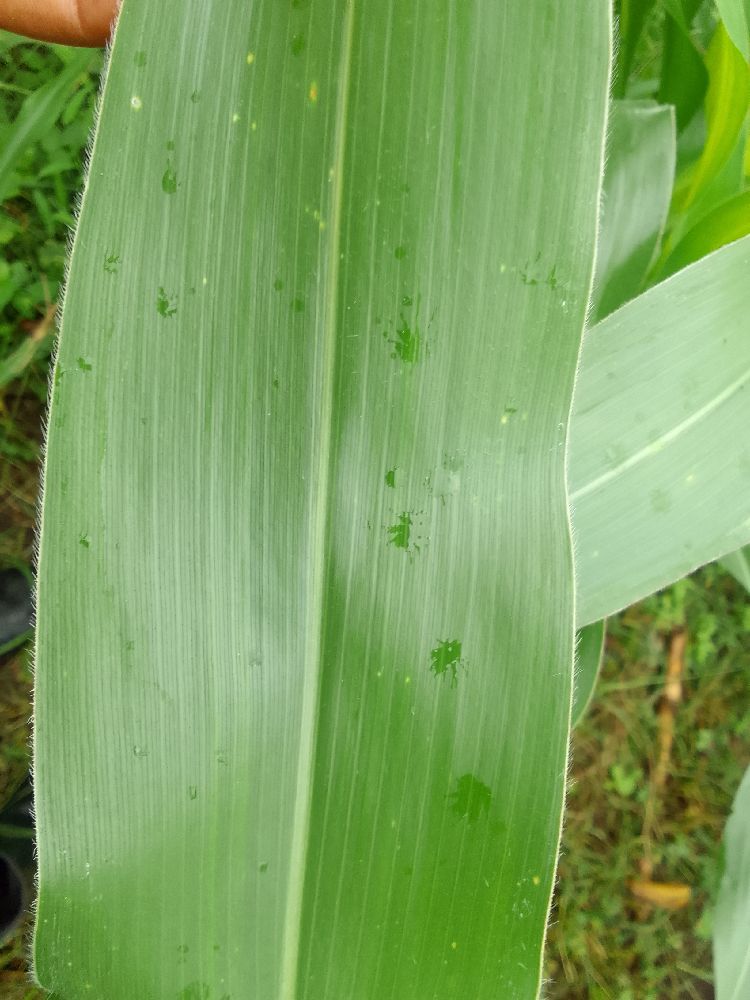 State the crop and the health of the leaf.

maize, healthy
